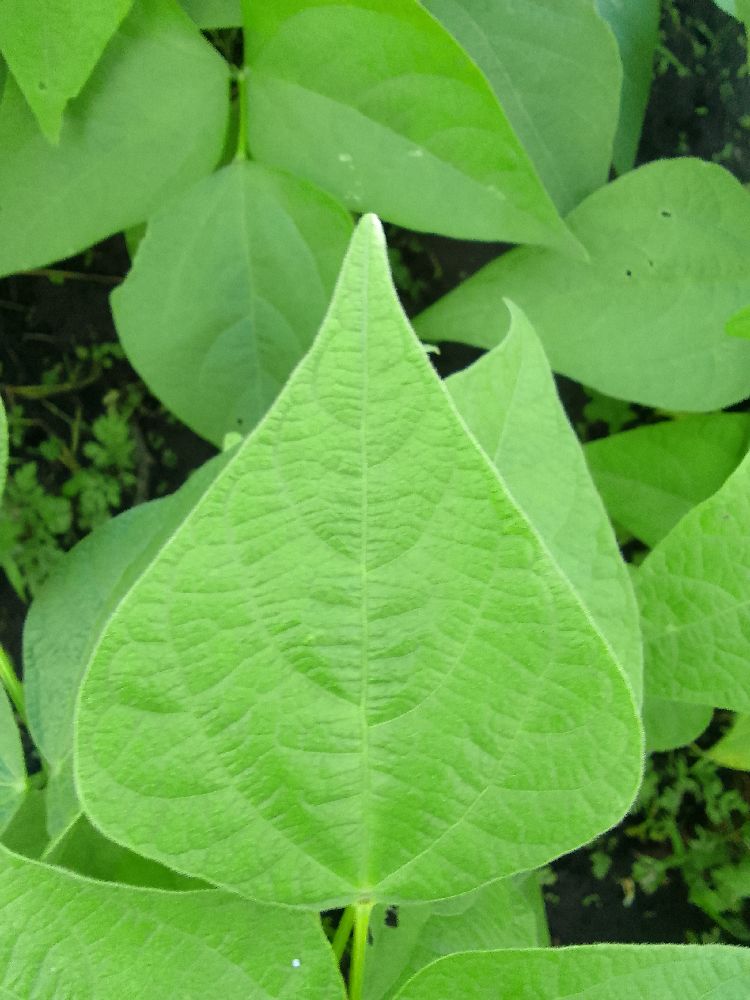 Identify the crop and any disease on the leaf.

common bean, healthy
